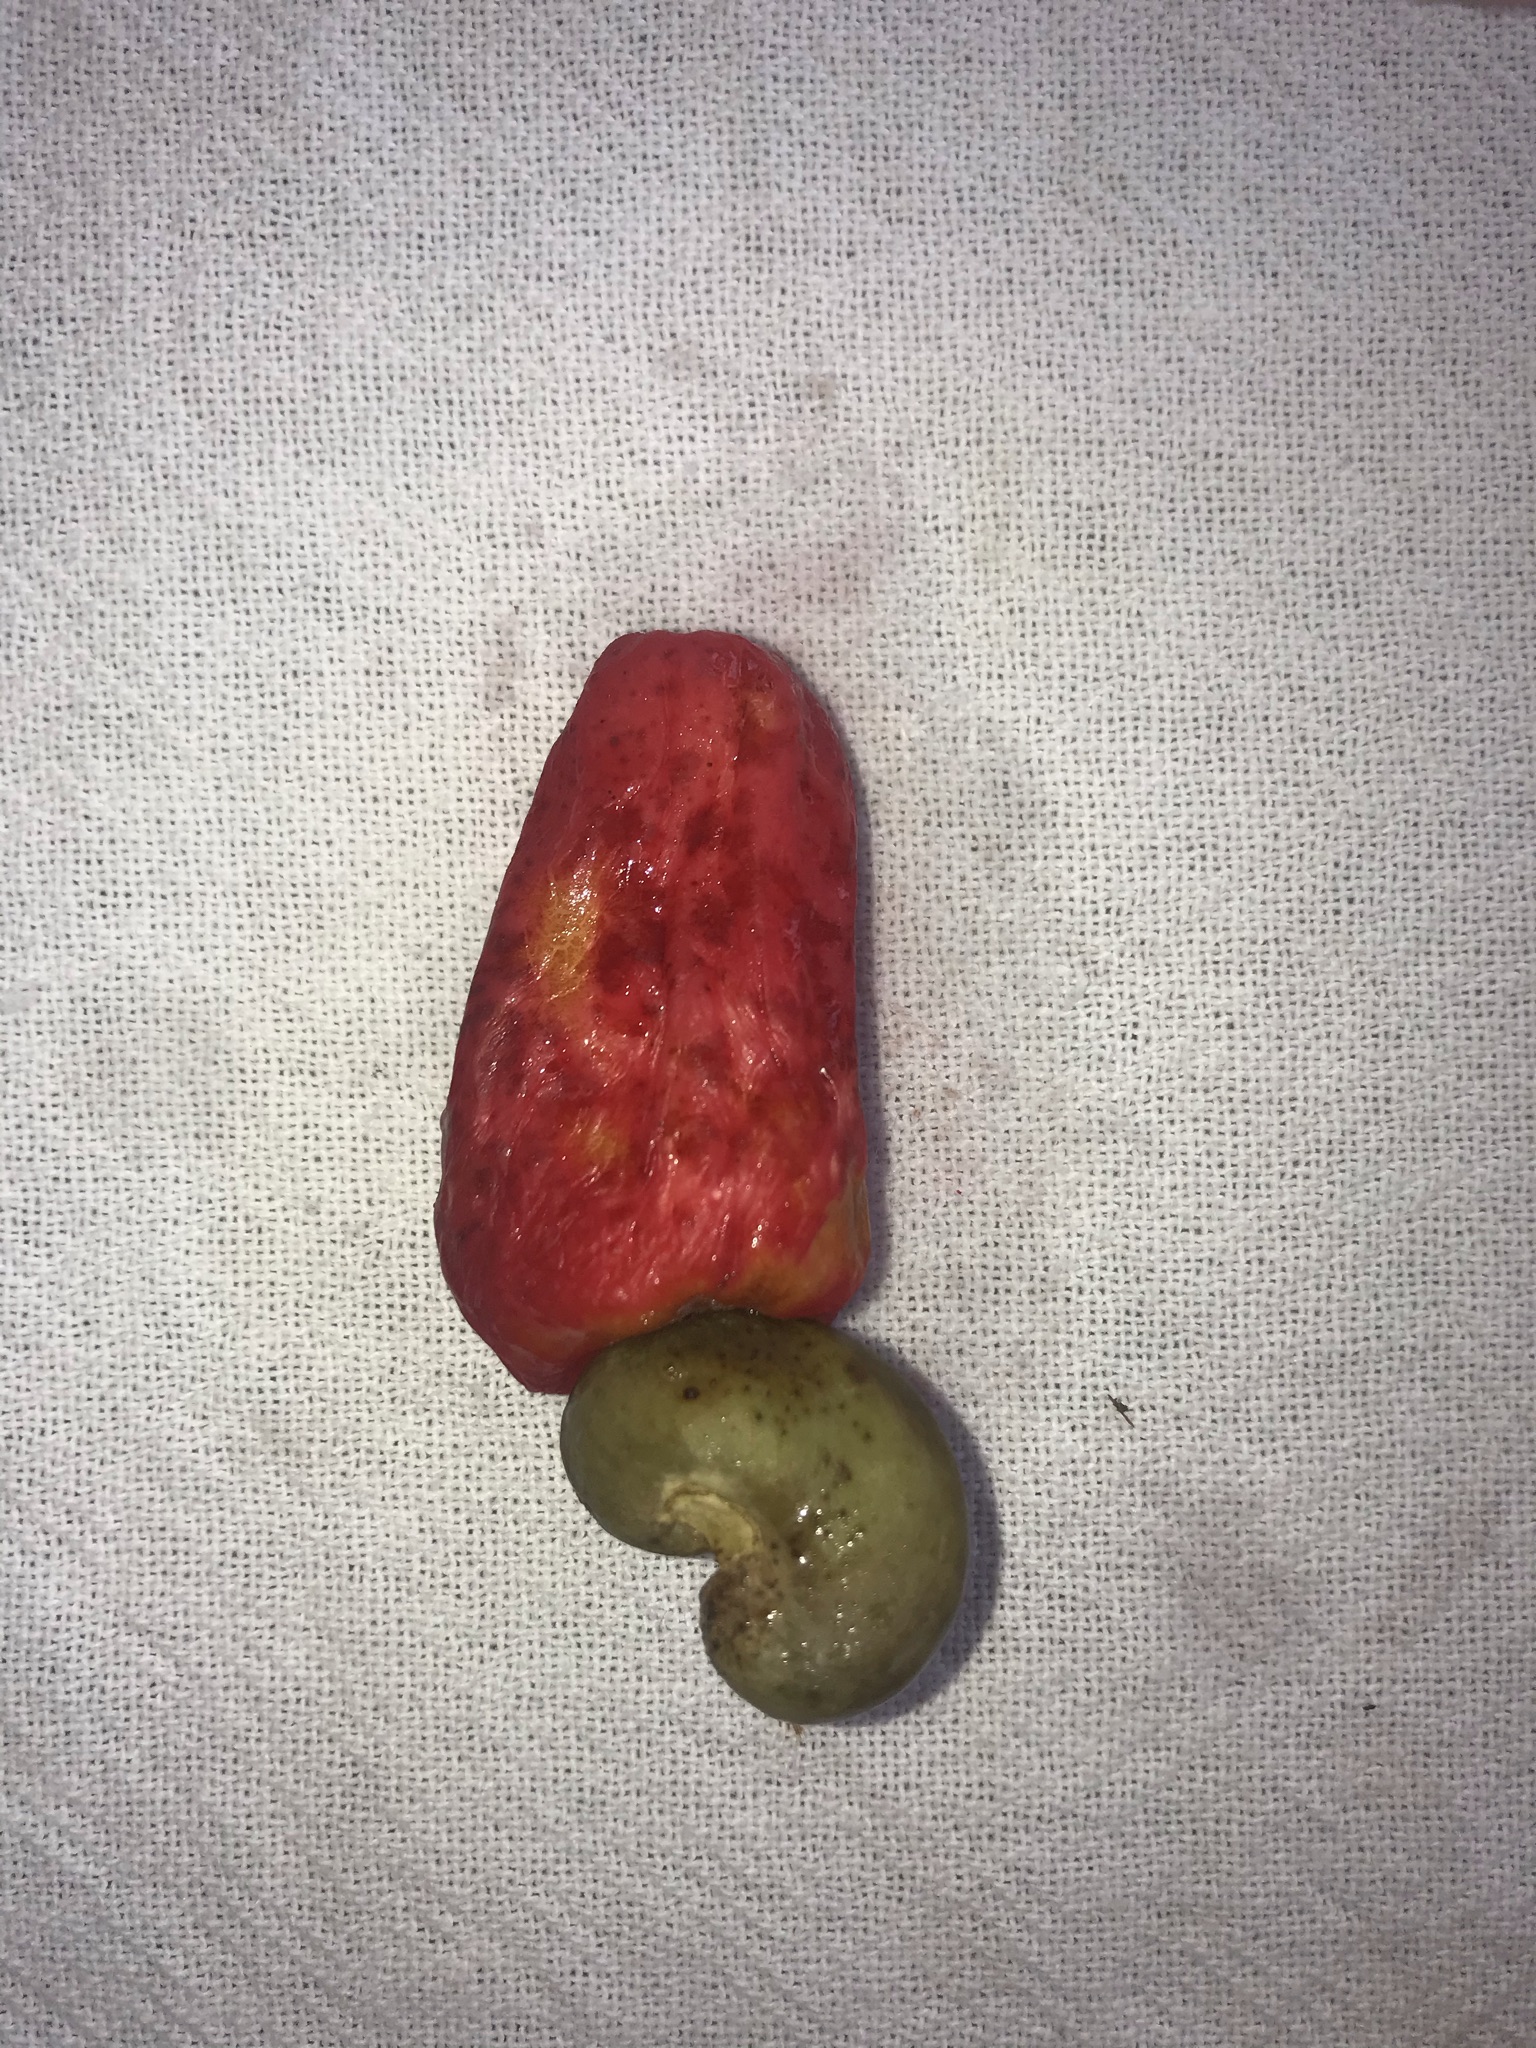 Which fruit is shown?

caju vermelho
